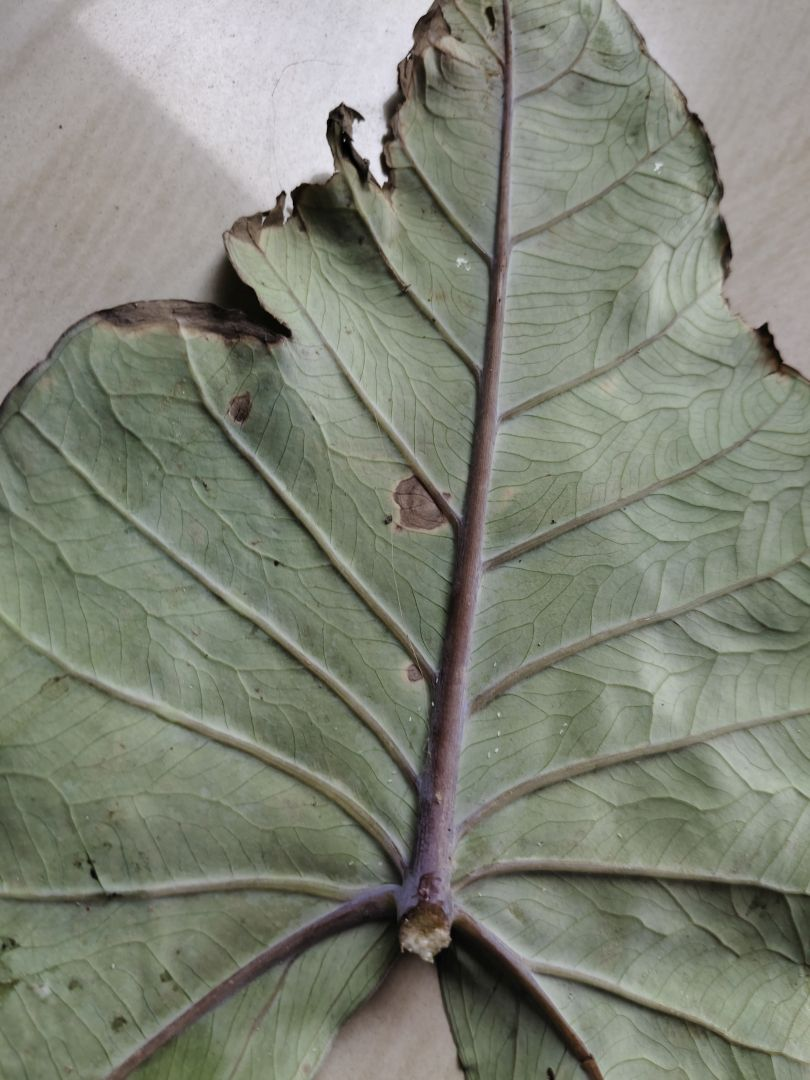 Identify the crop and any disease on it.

taro, leaf blight
